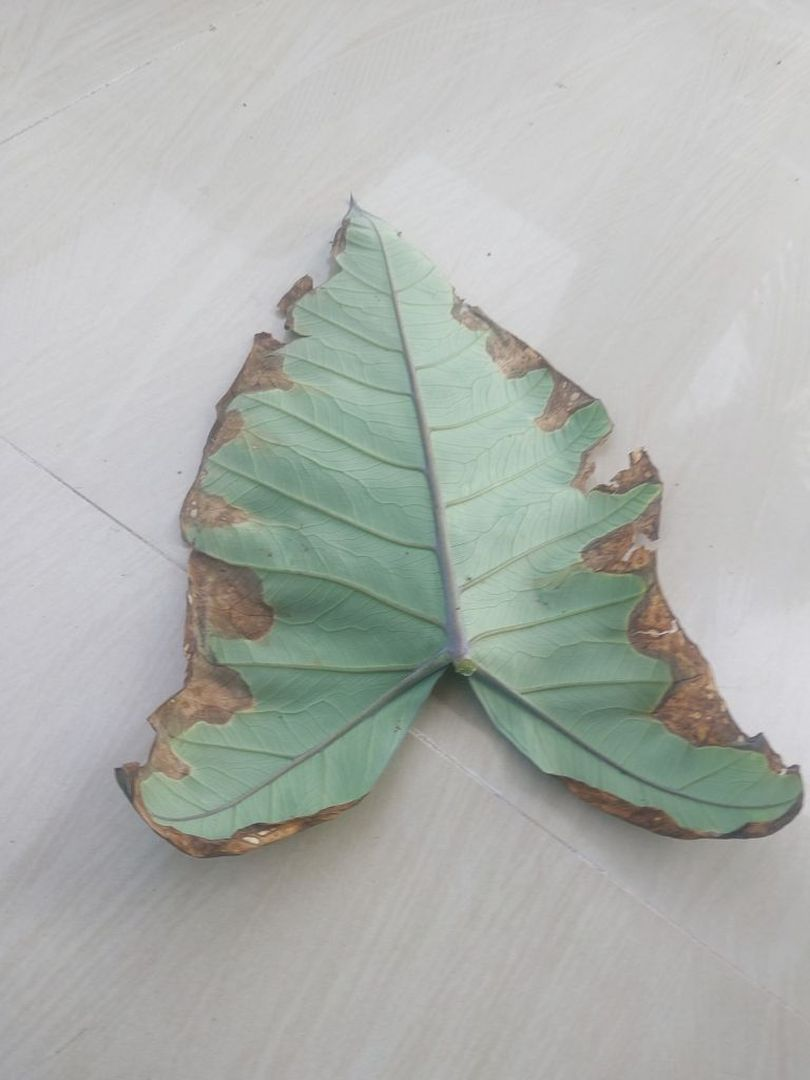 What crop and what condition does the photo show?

taro, leaf blight
